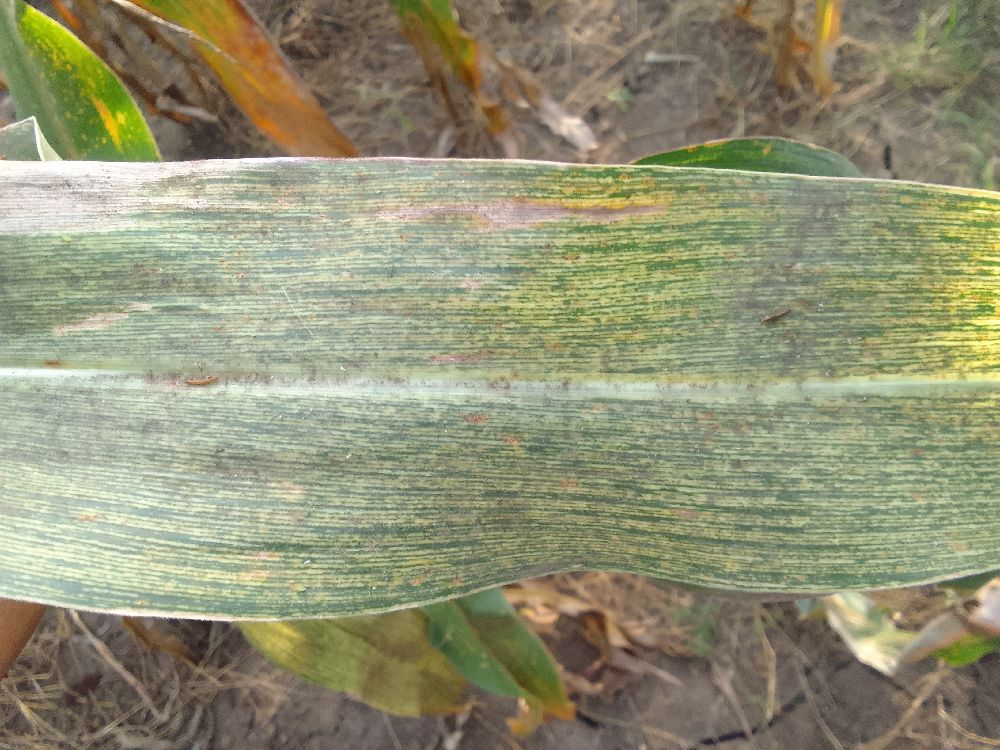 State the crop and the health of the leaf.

maize, maize streak virus
